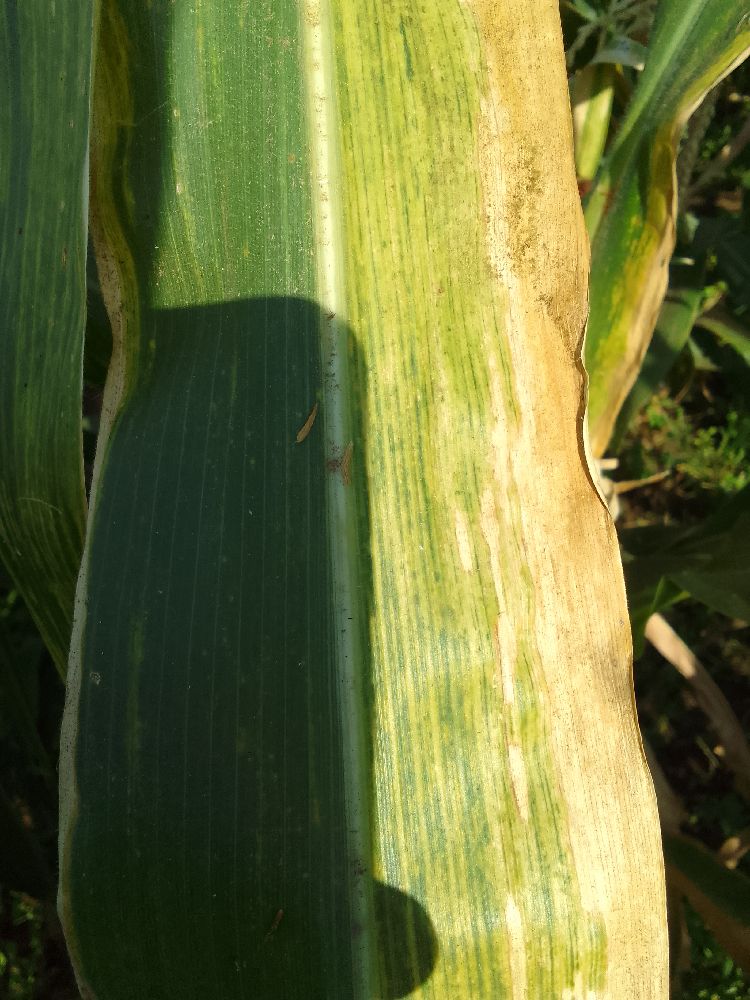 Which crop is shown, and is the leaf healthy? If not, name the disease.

maize, maize lethal necrosis
